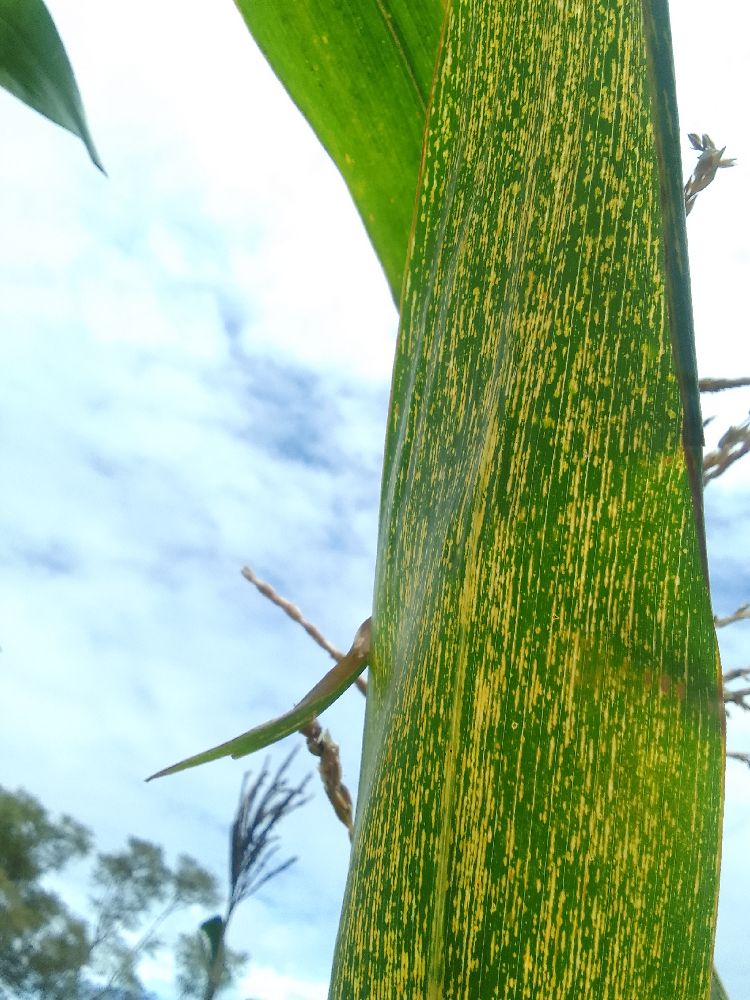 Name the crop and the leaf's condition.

maize, maize streak virus
